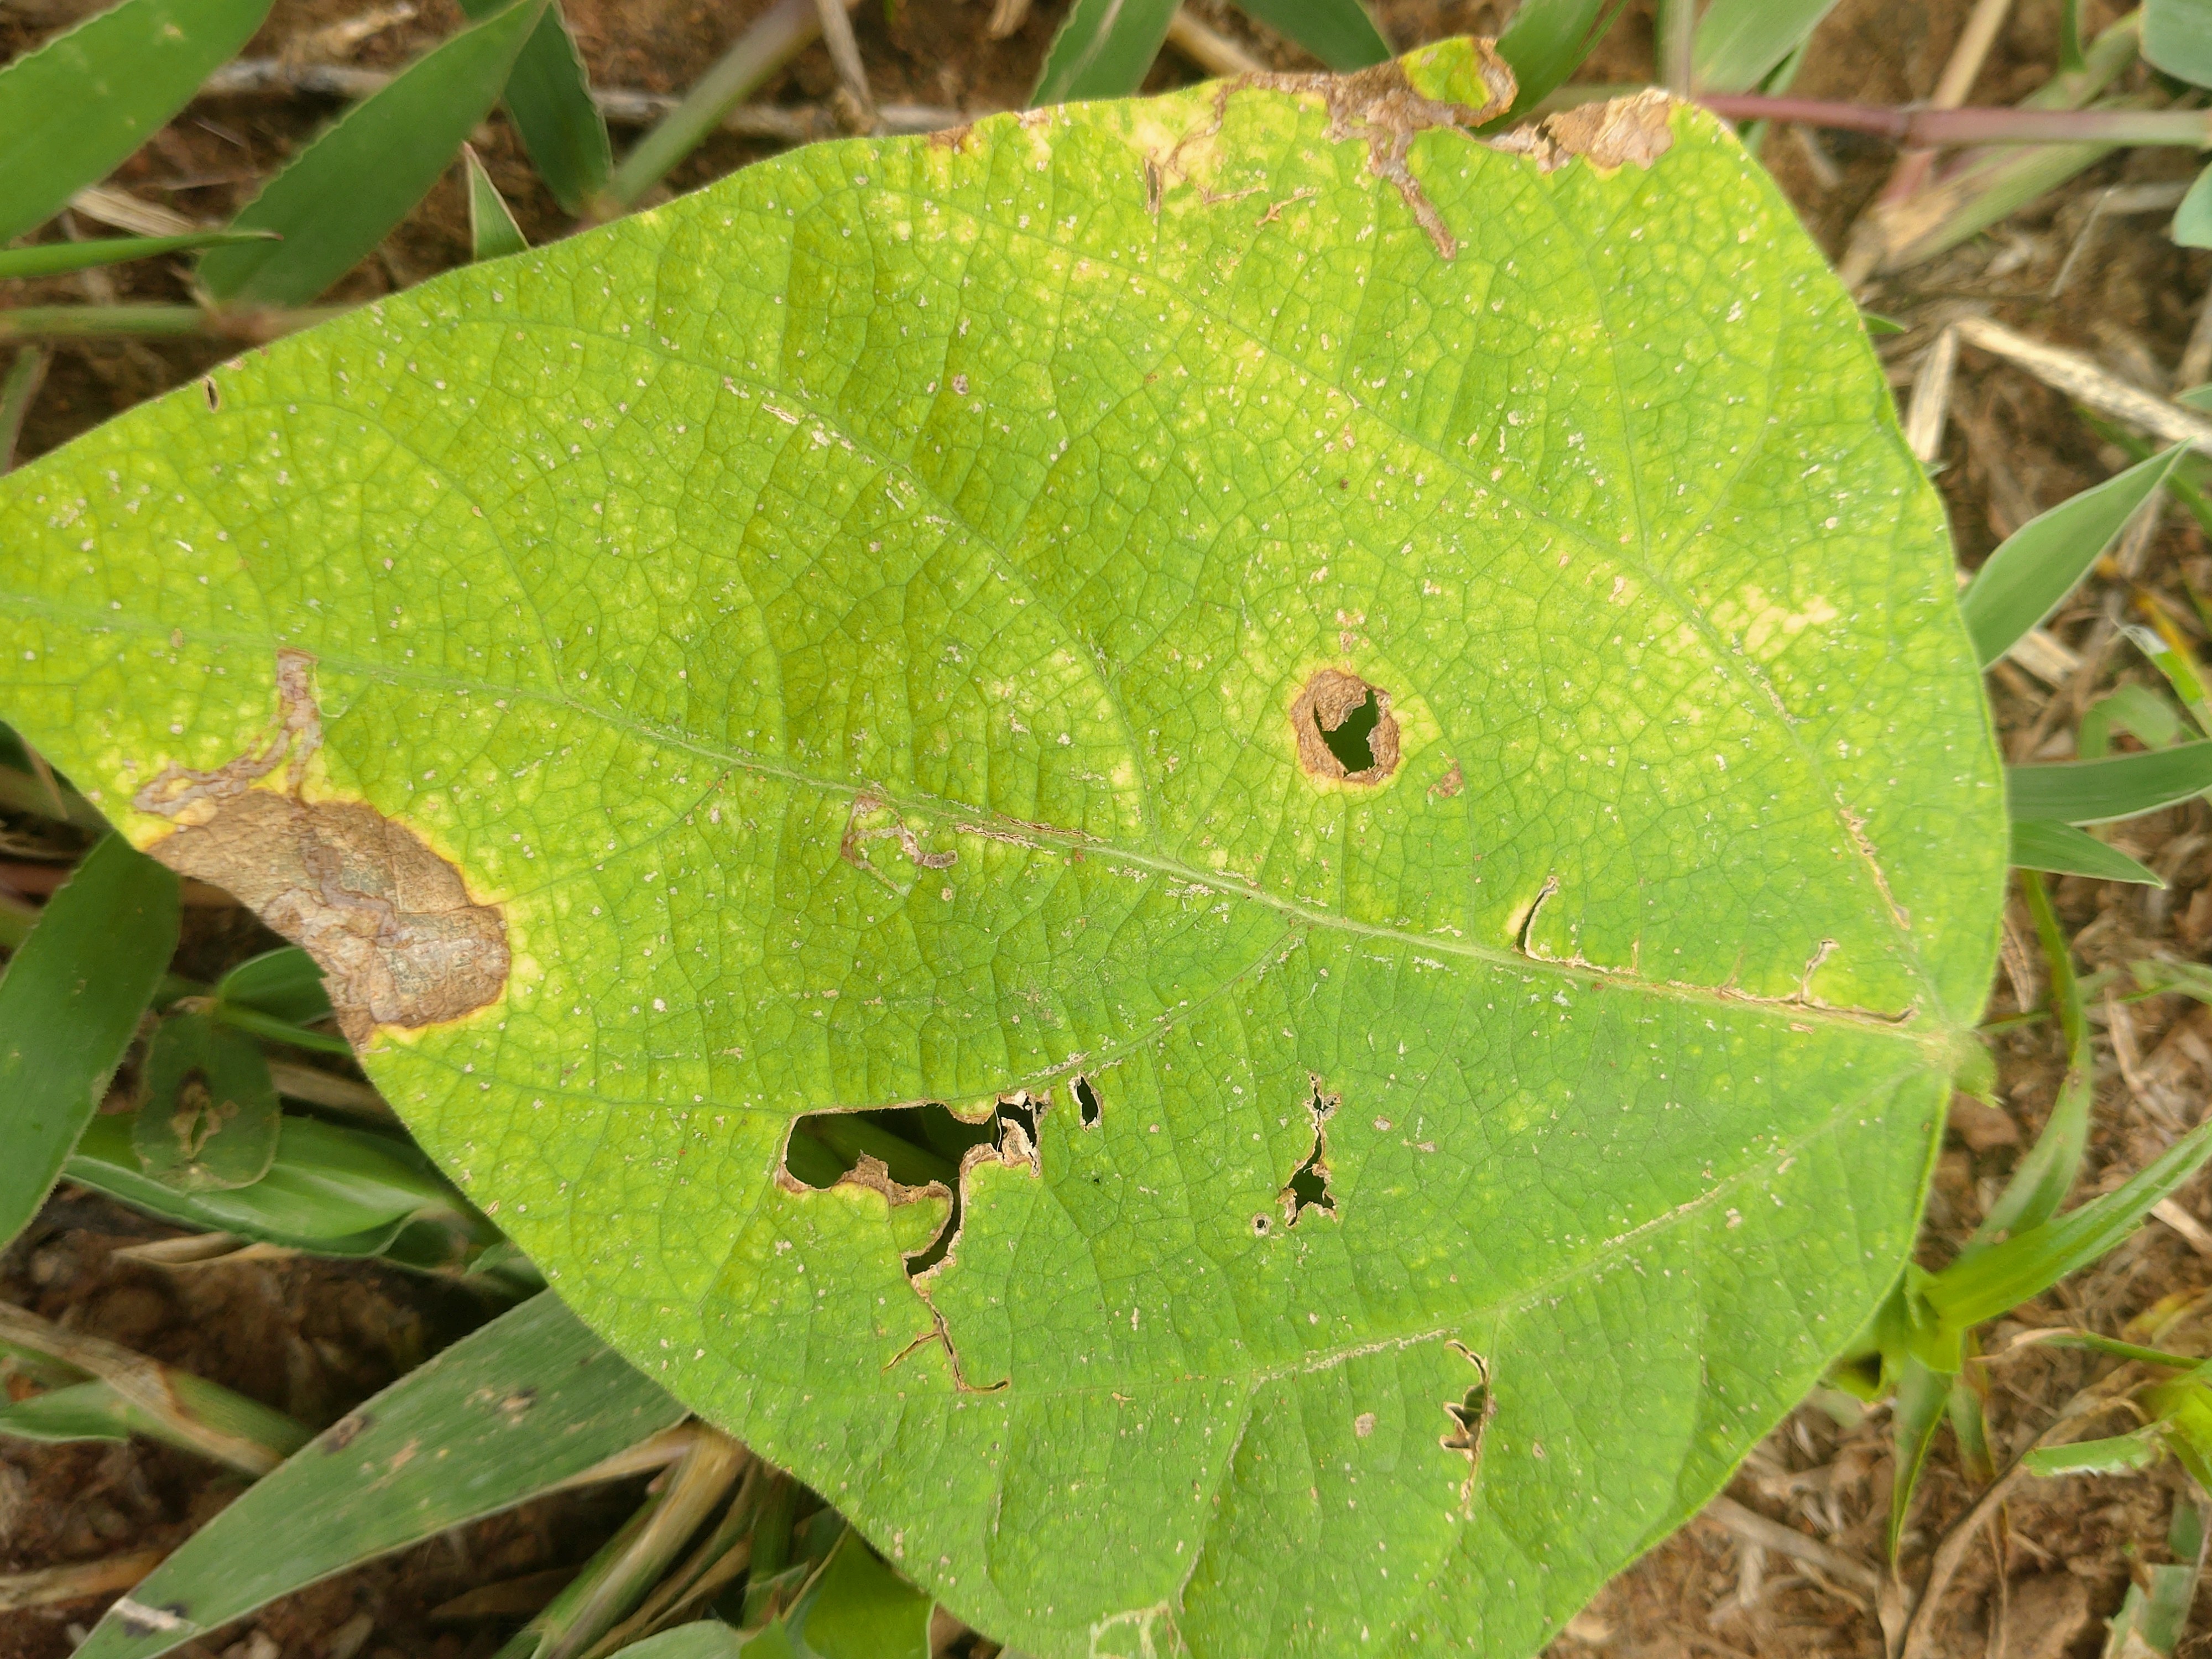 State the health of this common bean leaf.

rust
